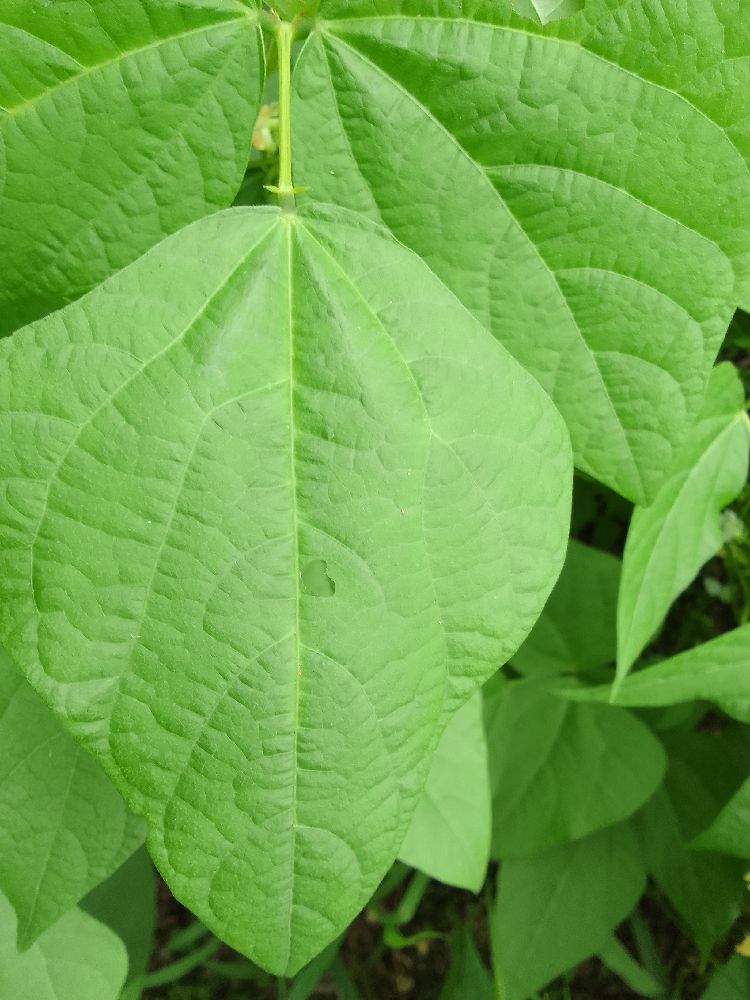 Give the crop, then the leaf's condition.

common bean, healthy
